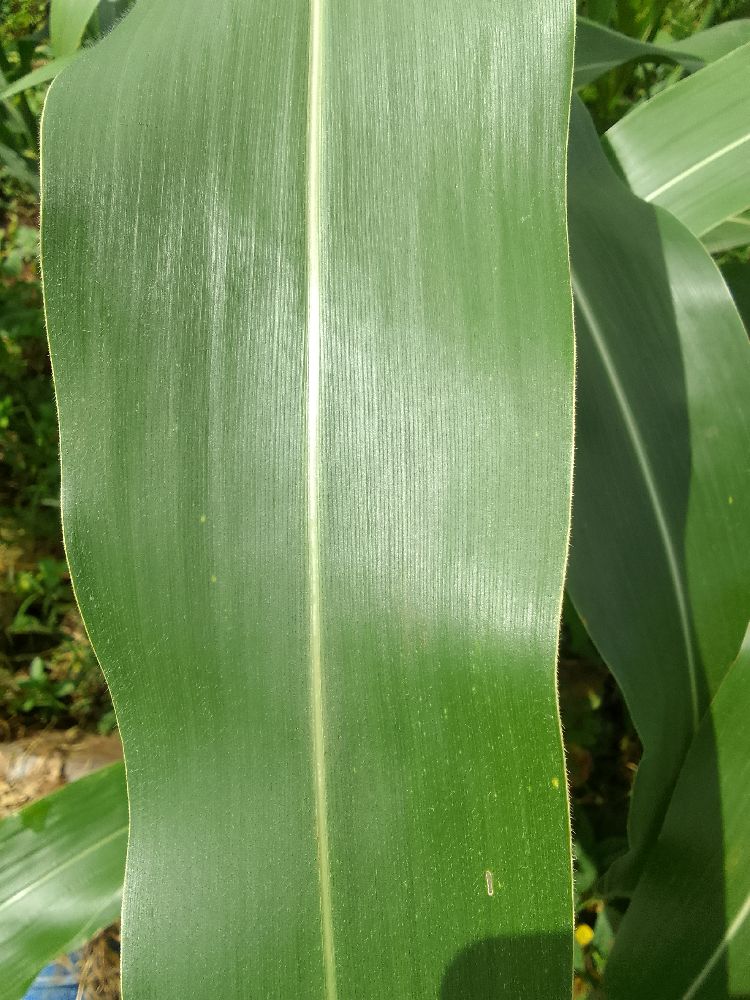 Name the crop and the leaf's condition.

maize, healthy
